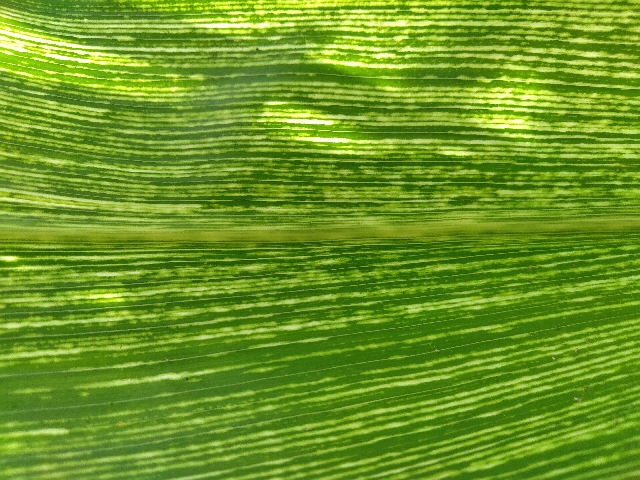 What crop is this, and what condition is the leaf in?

maize, maize streak virus
